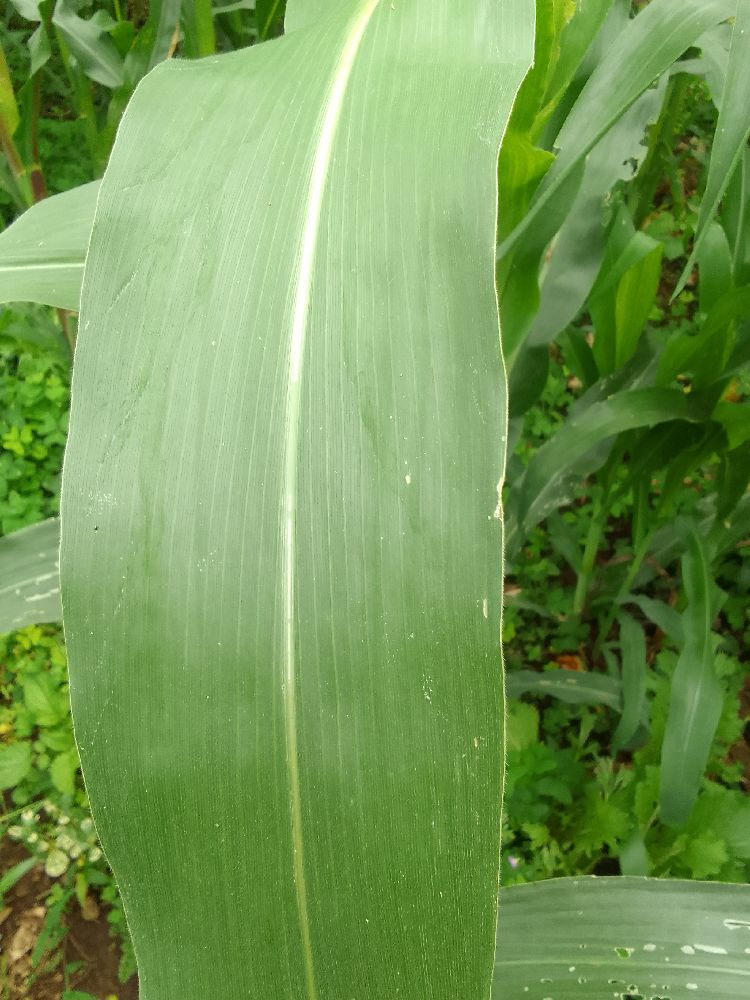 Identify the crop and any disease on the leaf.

maize, healthy
